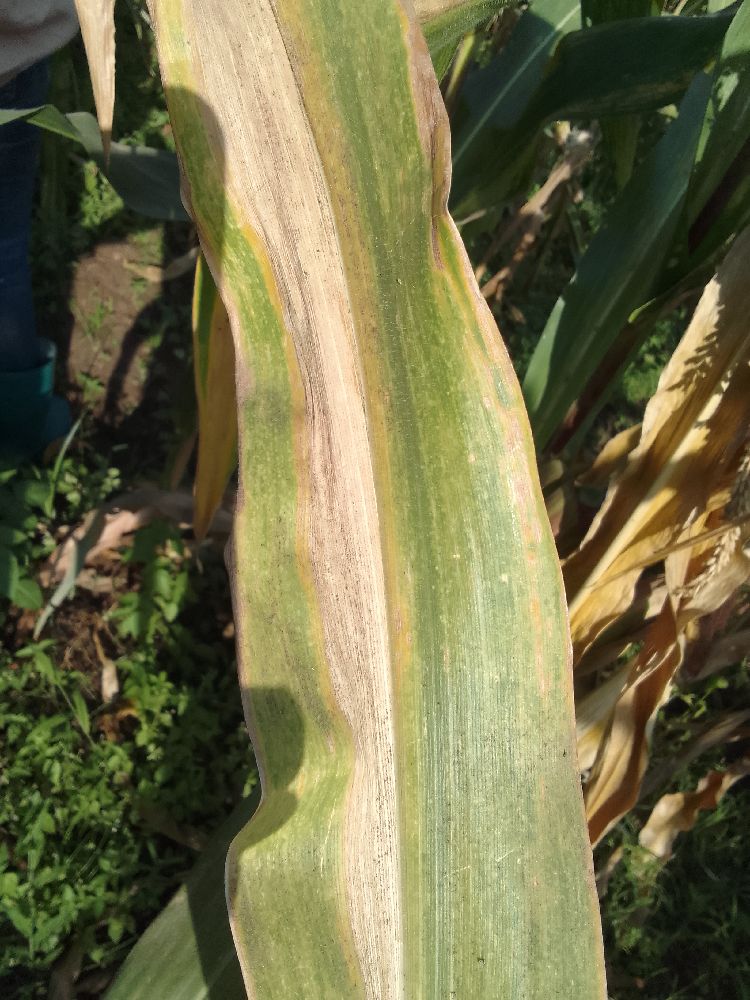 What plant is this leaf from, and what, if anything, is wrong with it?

maize, maize lethal necrosis
